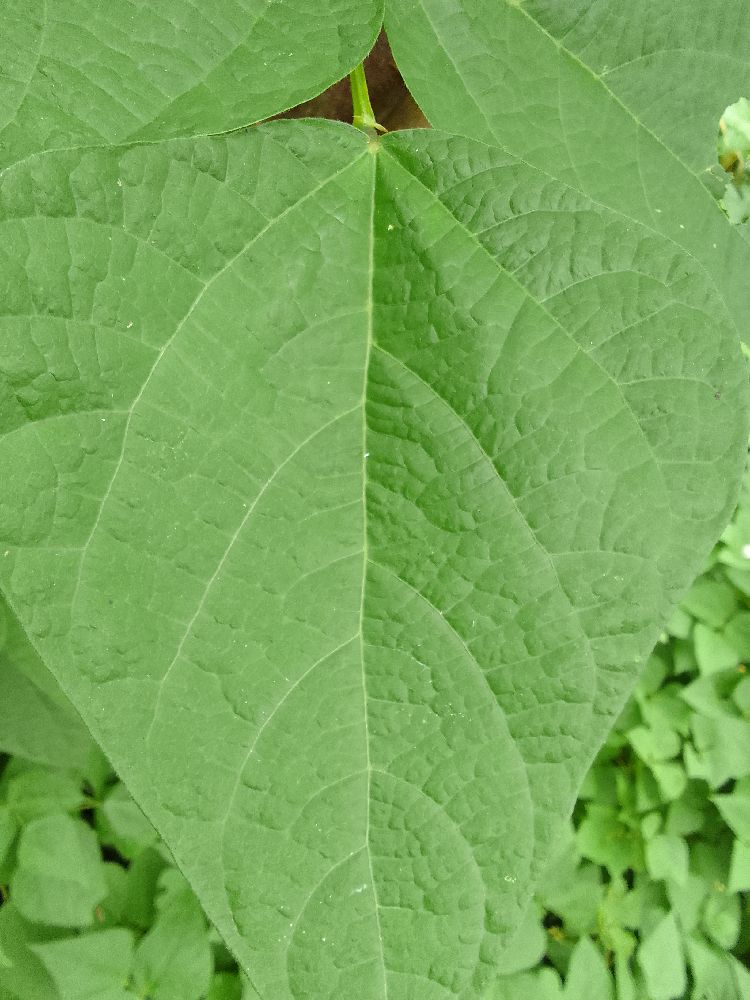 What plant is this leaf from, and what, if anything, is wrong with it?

common bean, healthy
